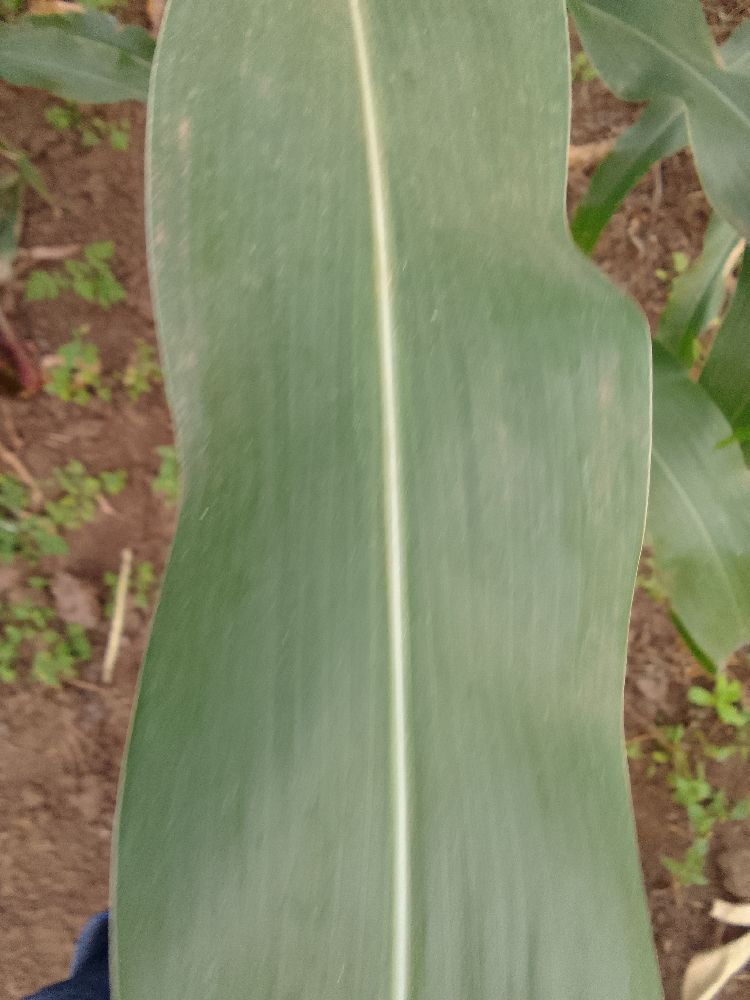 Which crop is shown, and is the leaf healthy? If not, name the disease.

maize, healthy
